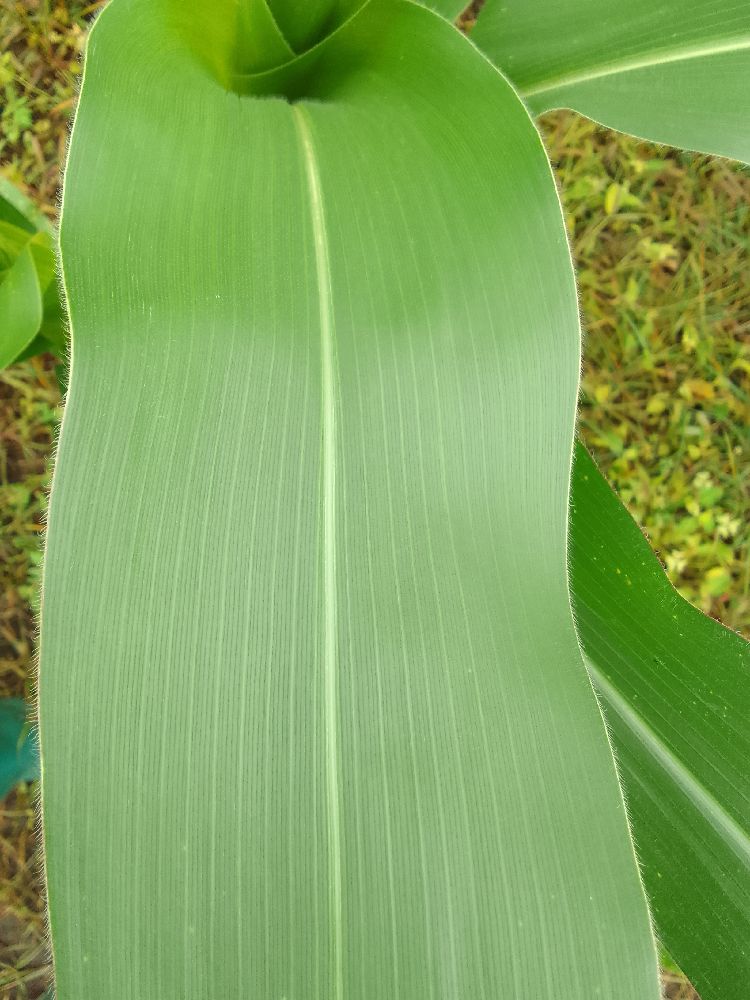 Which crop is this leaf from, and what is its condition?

maize, healthy
